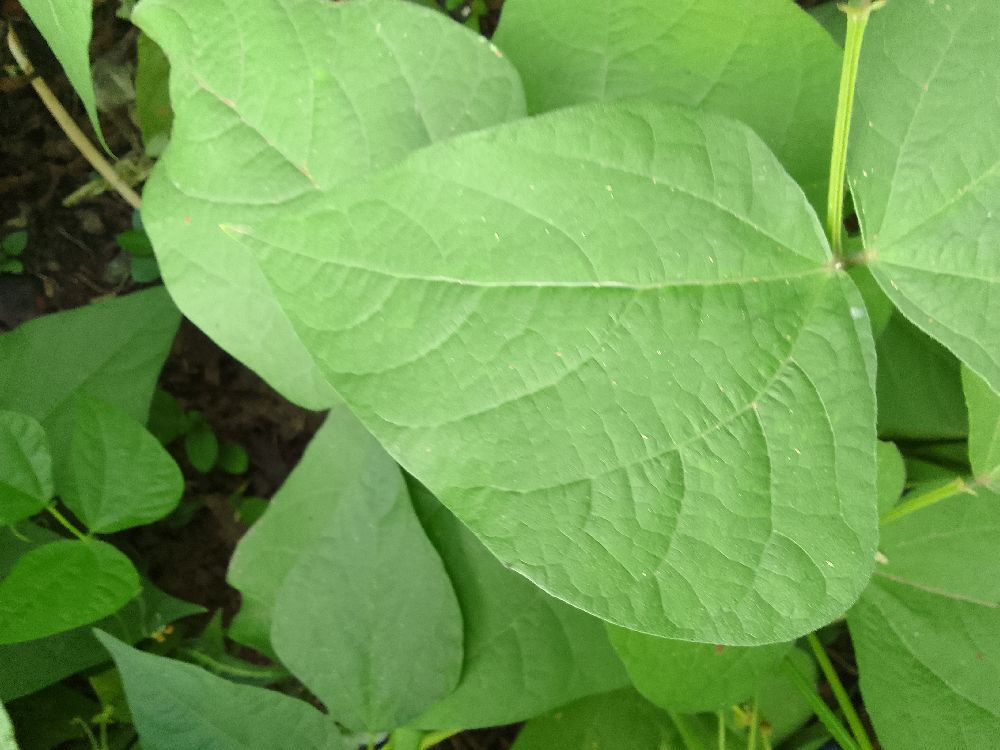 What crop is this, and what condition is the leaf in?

common bean, healthy
